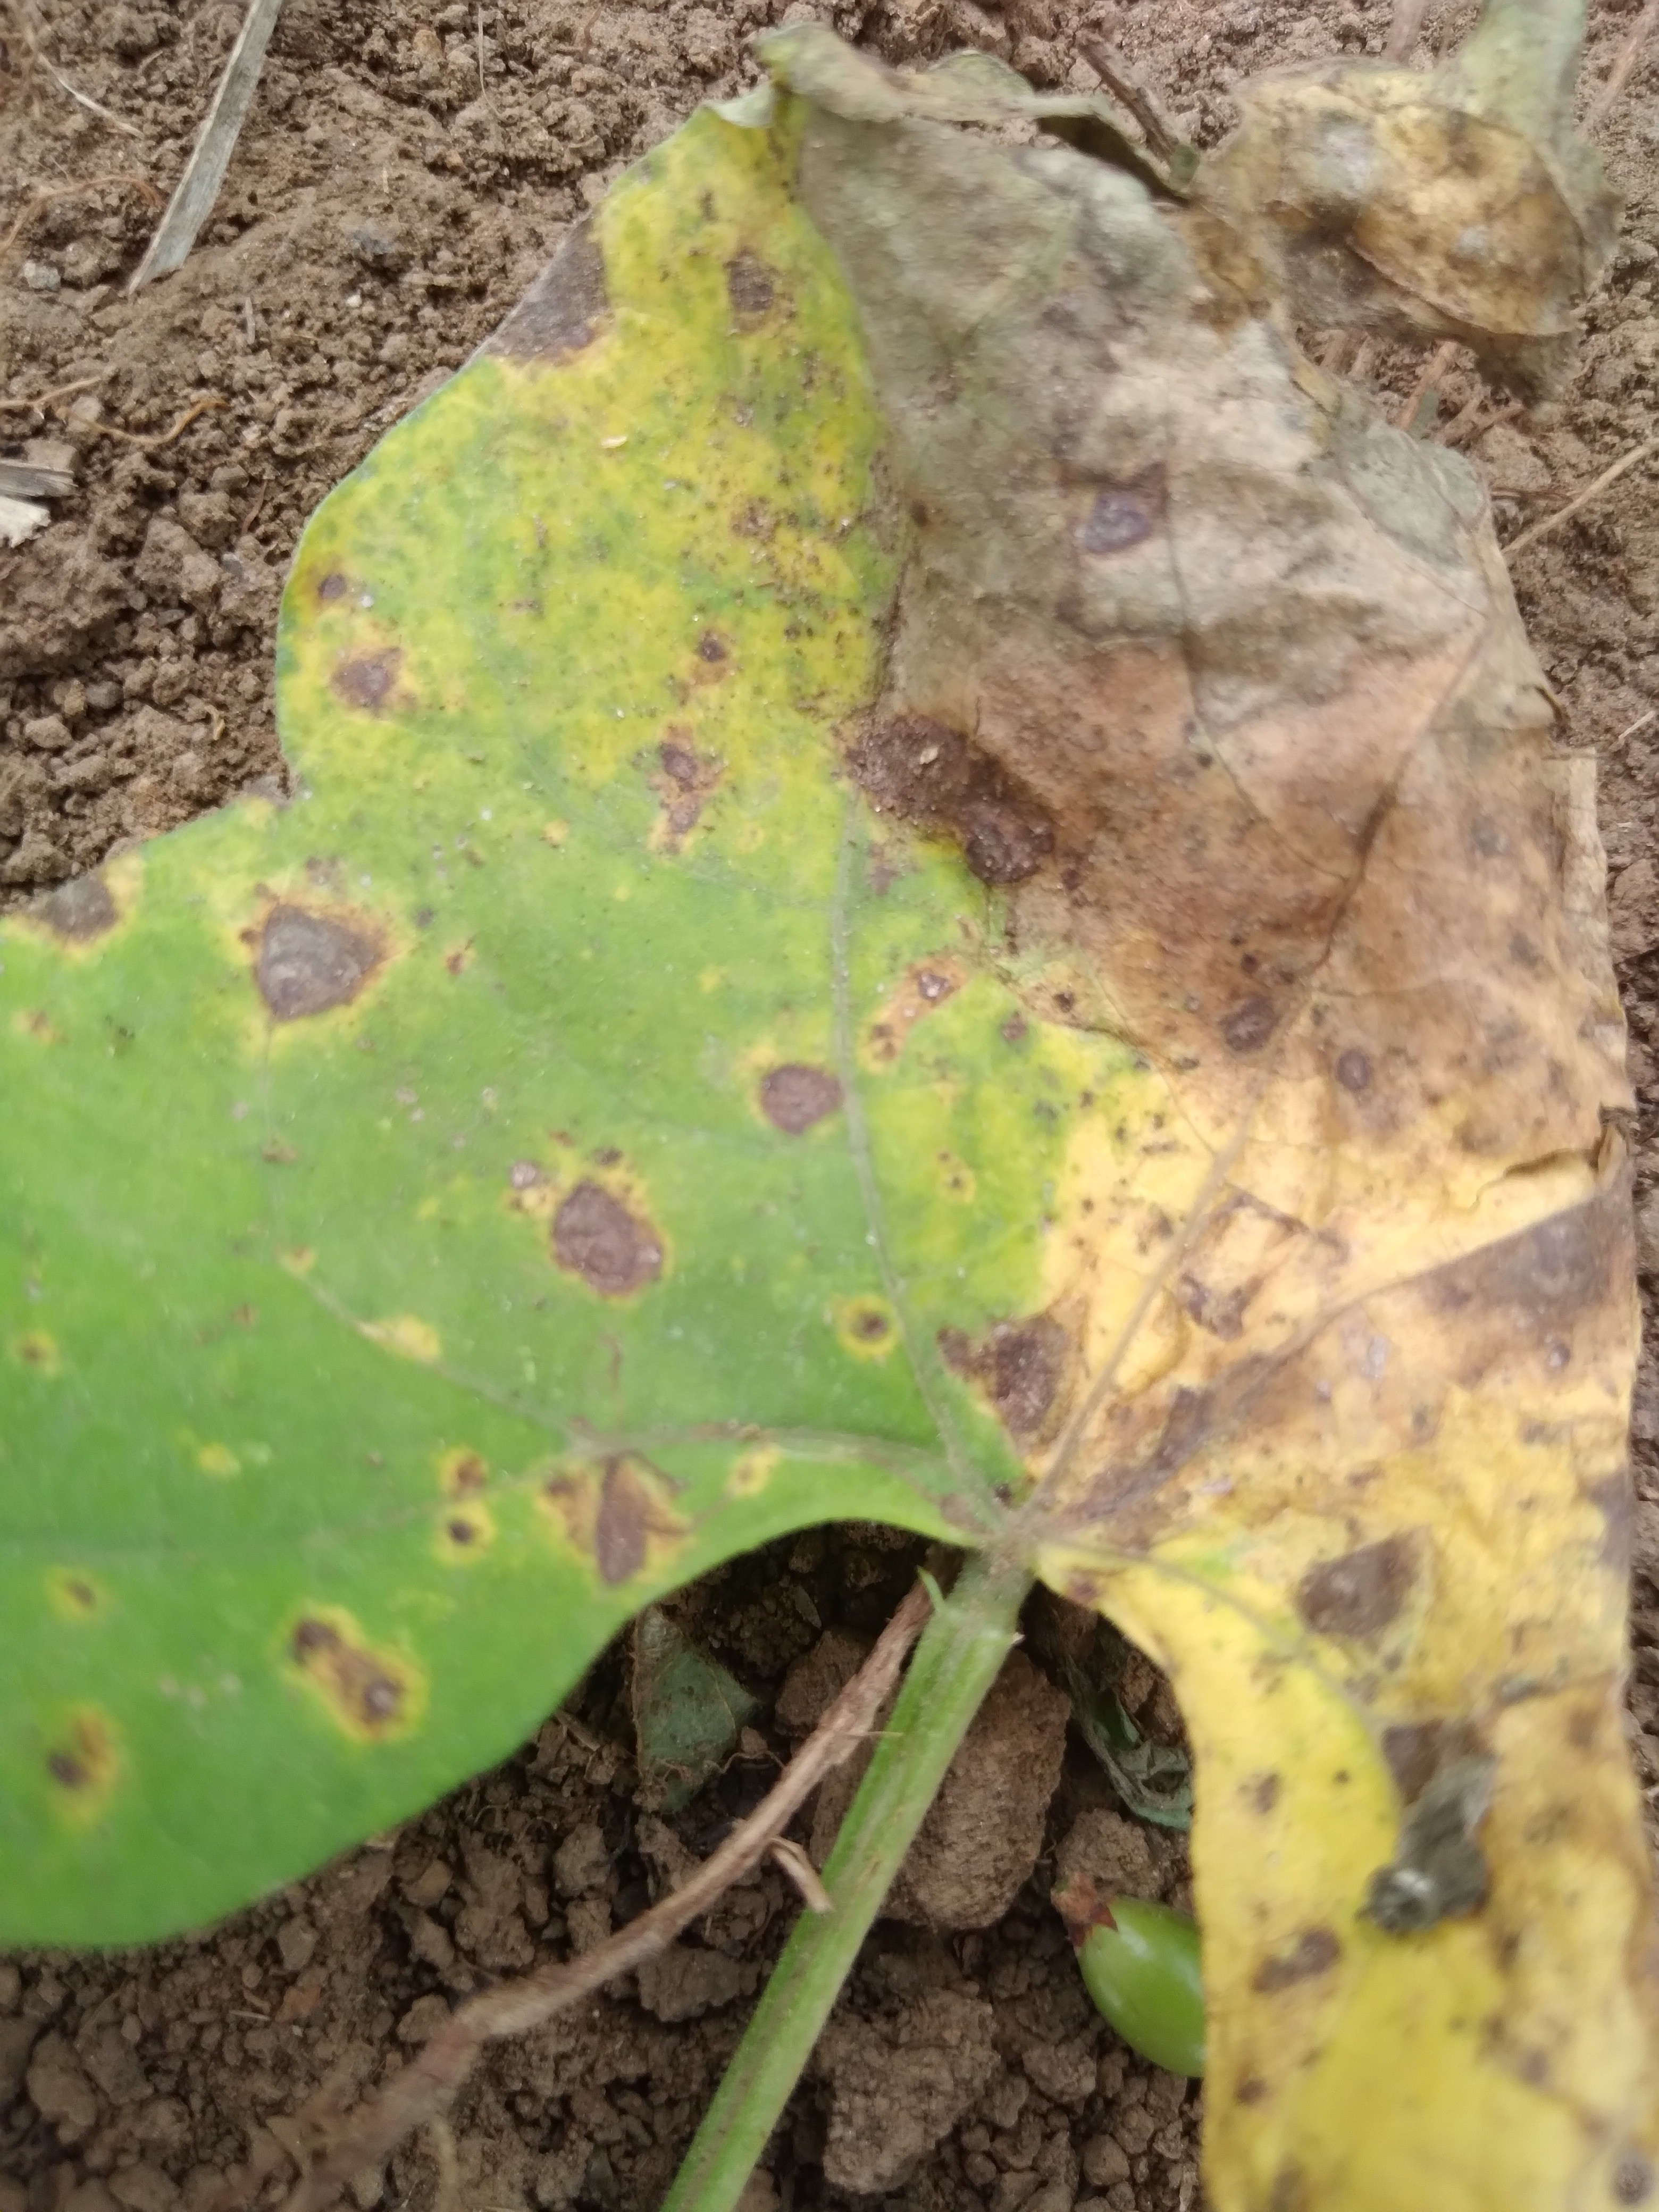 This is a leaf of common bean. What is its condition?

rust
